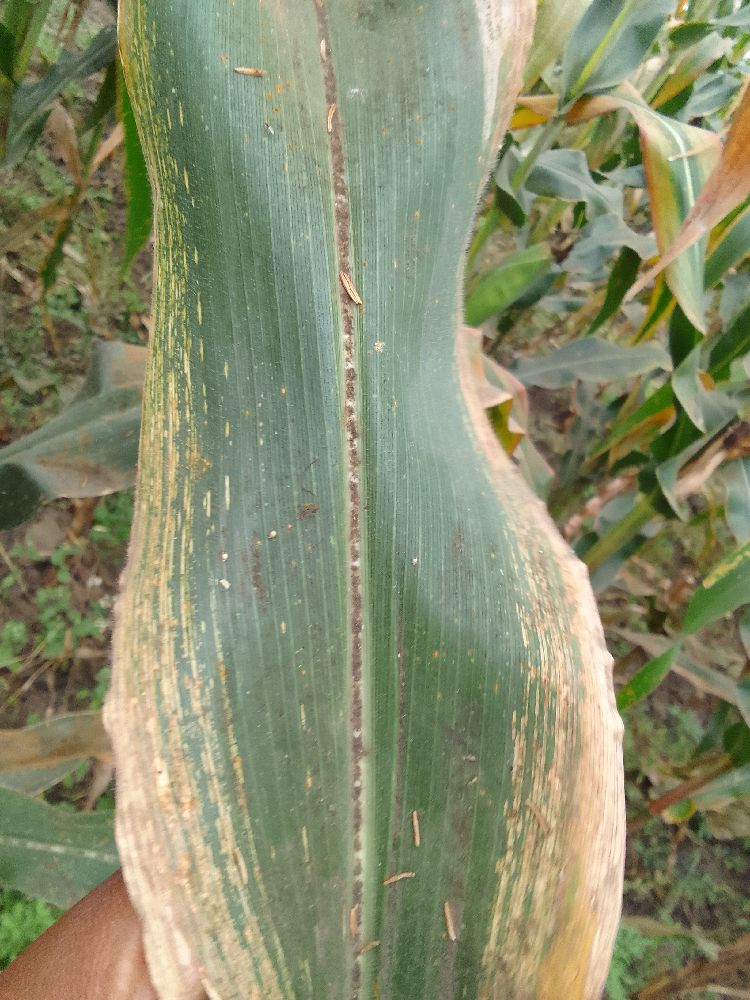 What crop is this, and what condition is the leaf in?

maize, maize streak virus
